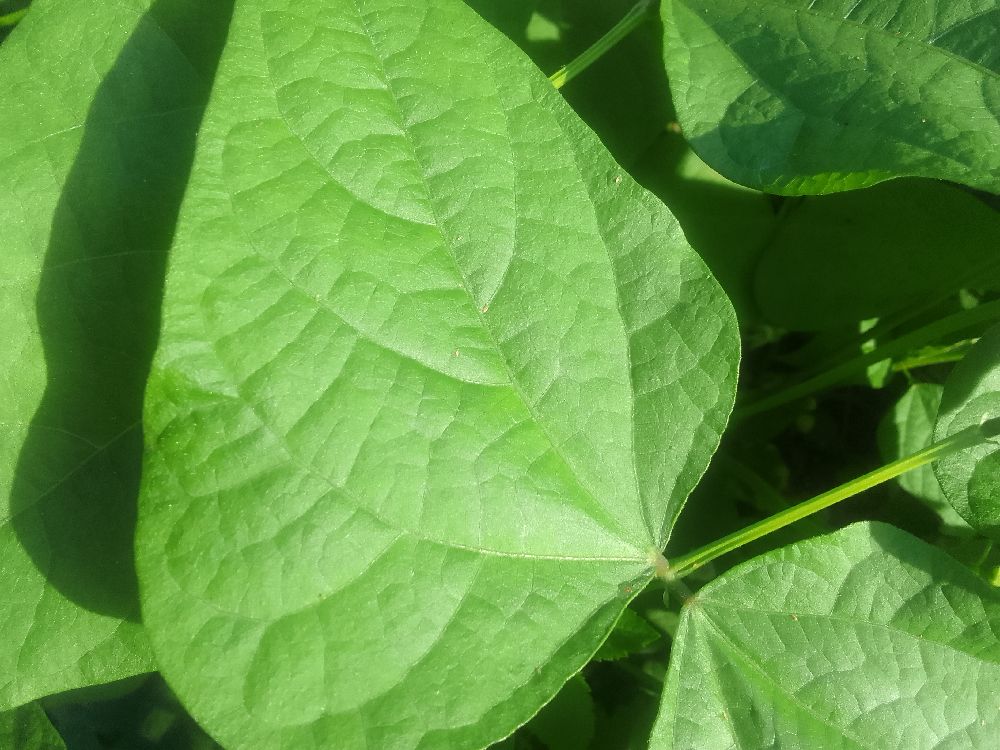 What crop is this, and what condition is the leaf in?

common bean, healthy
